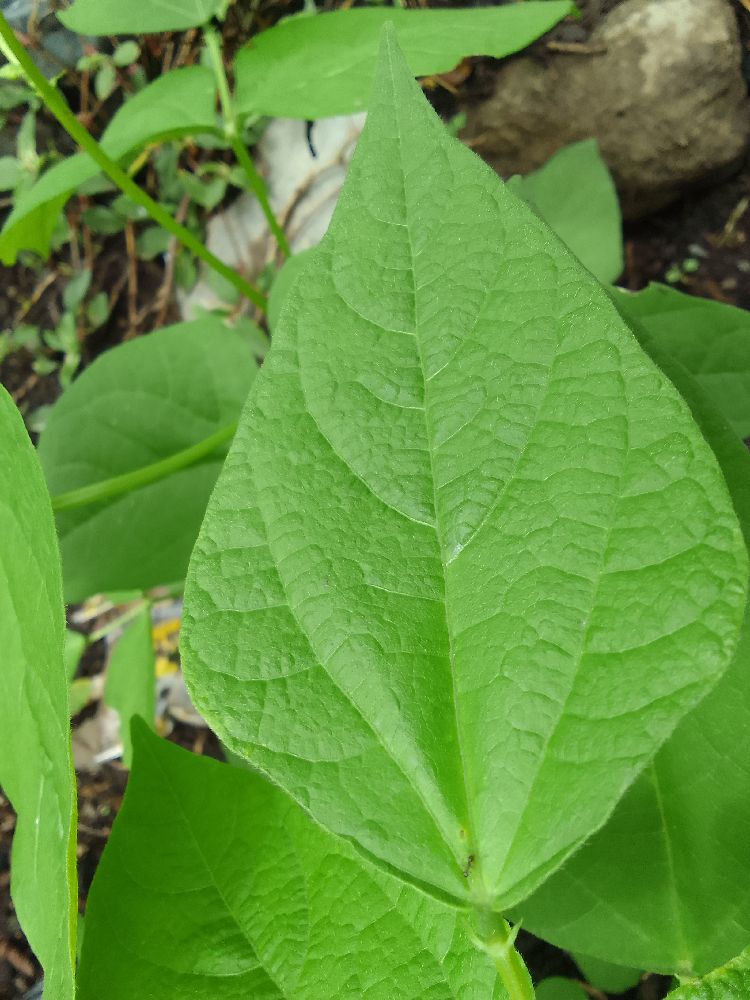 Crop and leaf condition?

common bean, healthy
